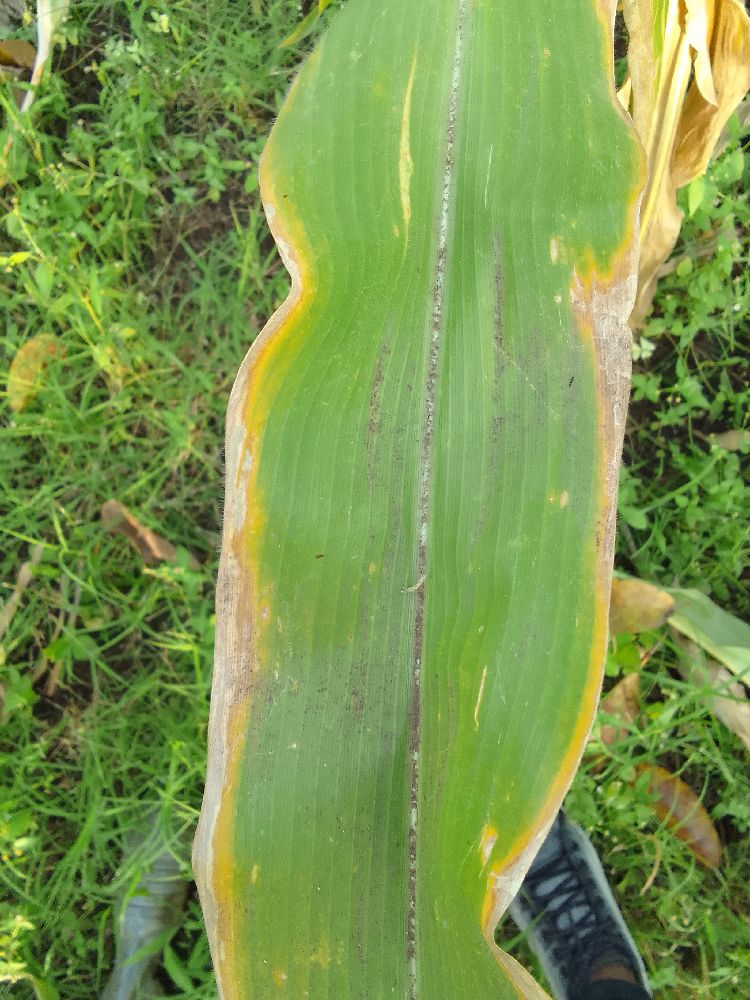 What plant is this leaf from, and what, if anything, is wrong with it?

maize, maize lethal necrosis
